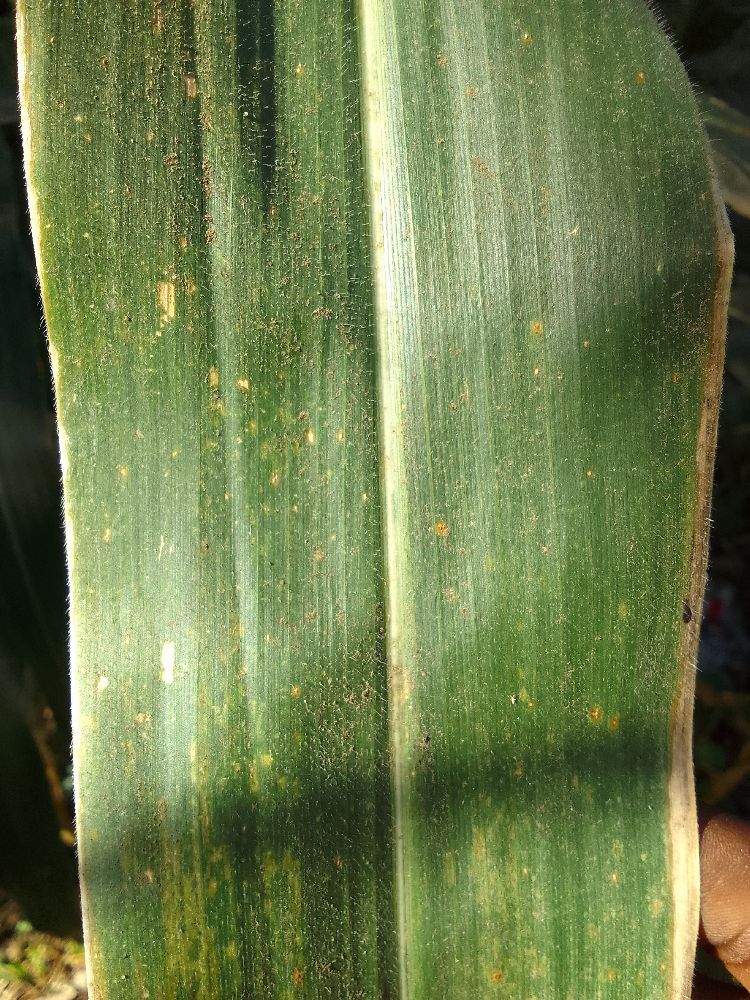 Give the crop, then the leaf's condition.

maize, healthy
